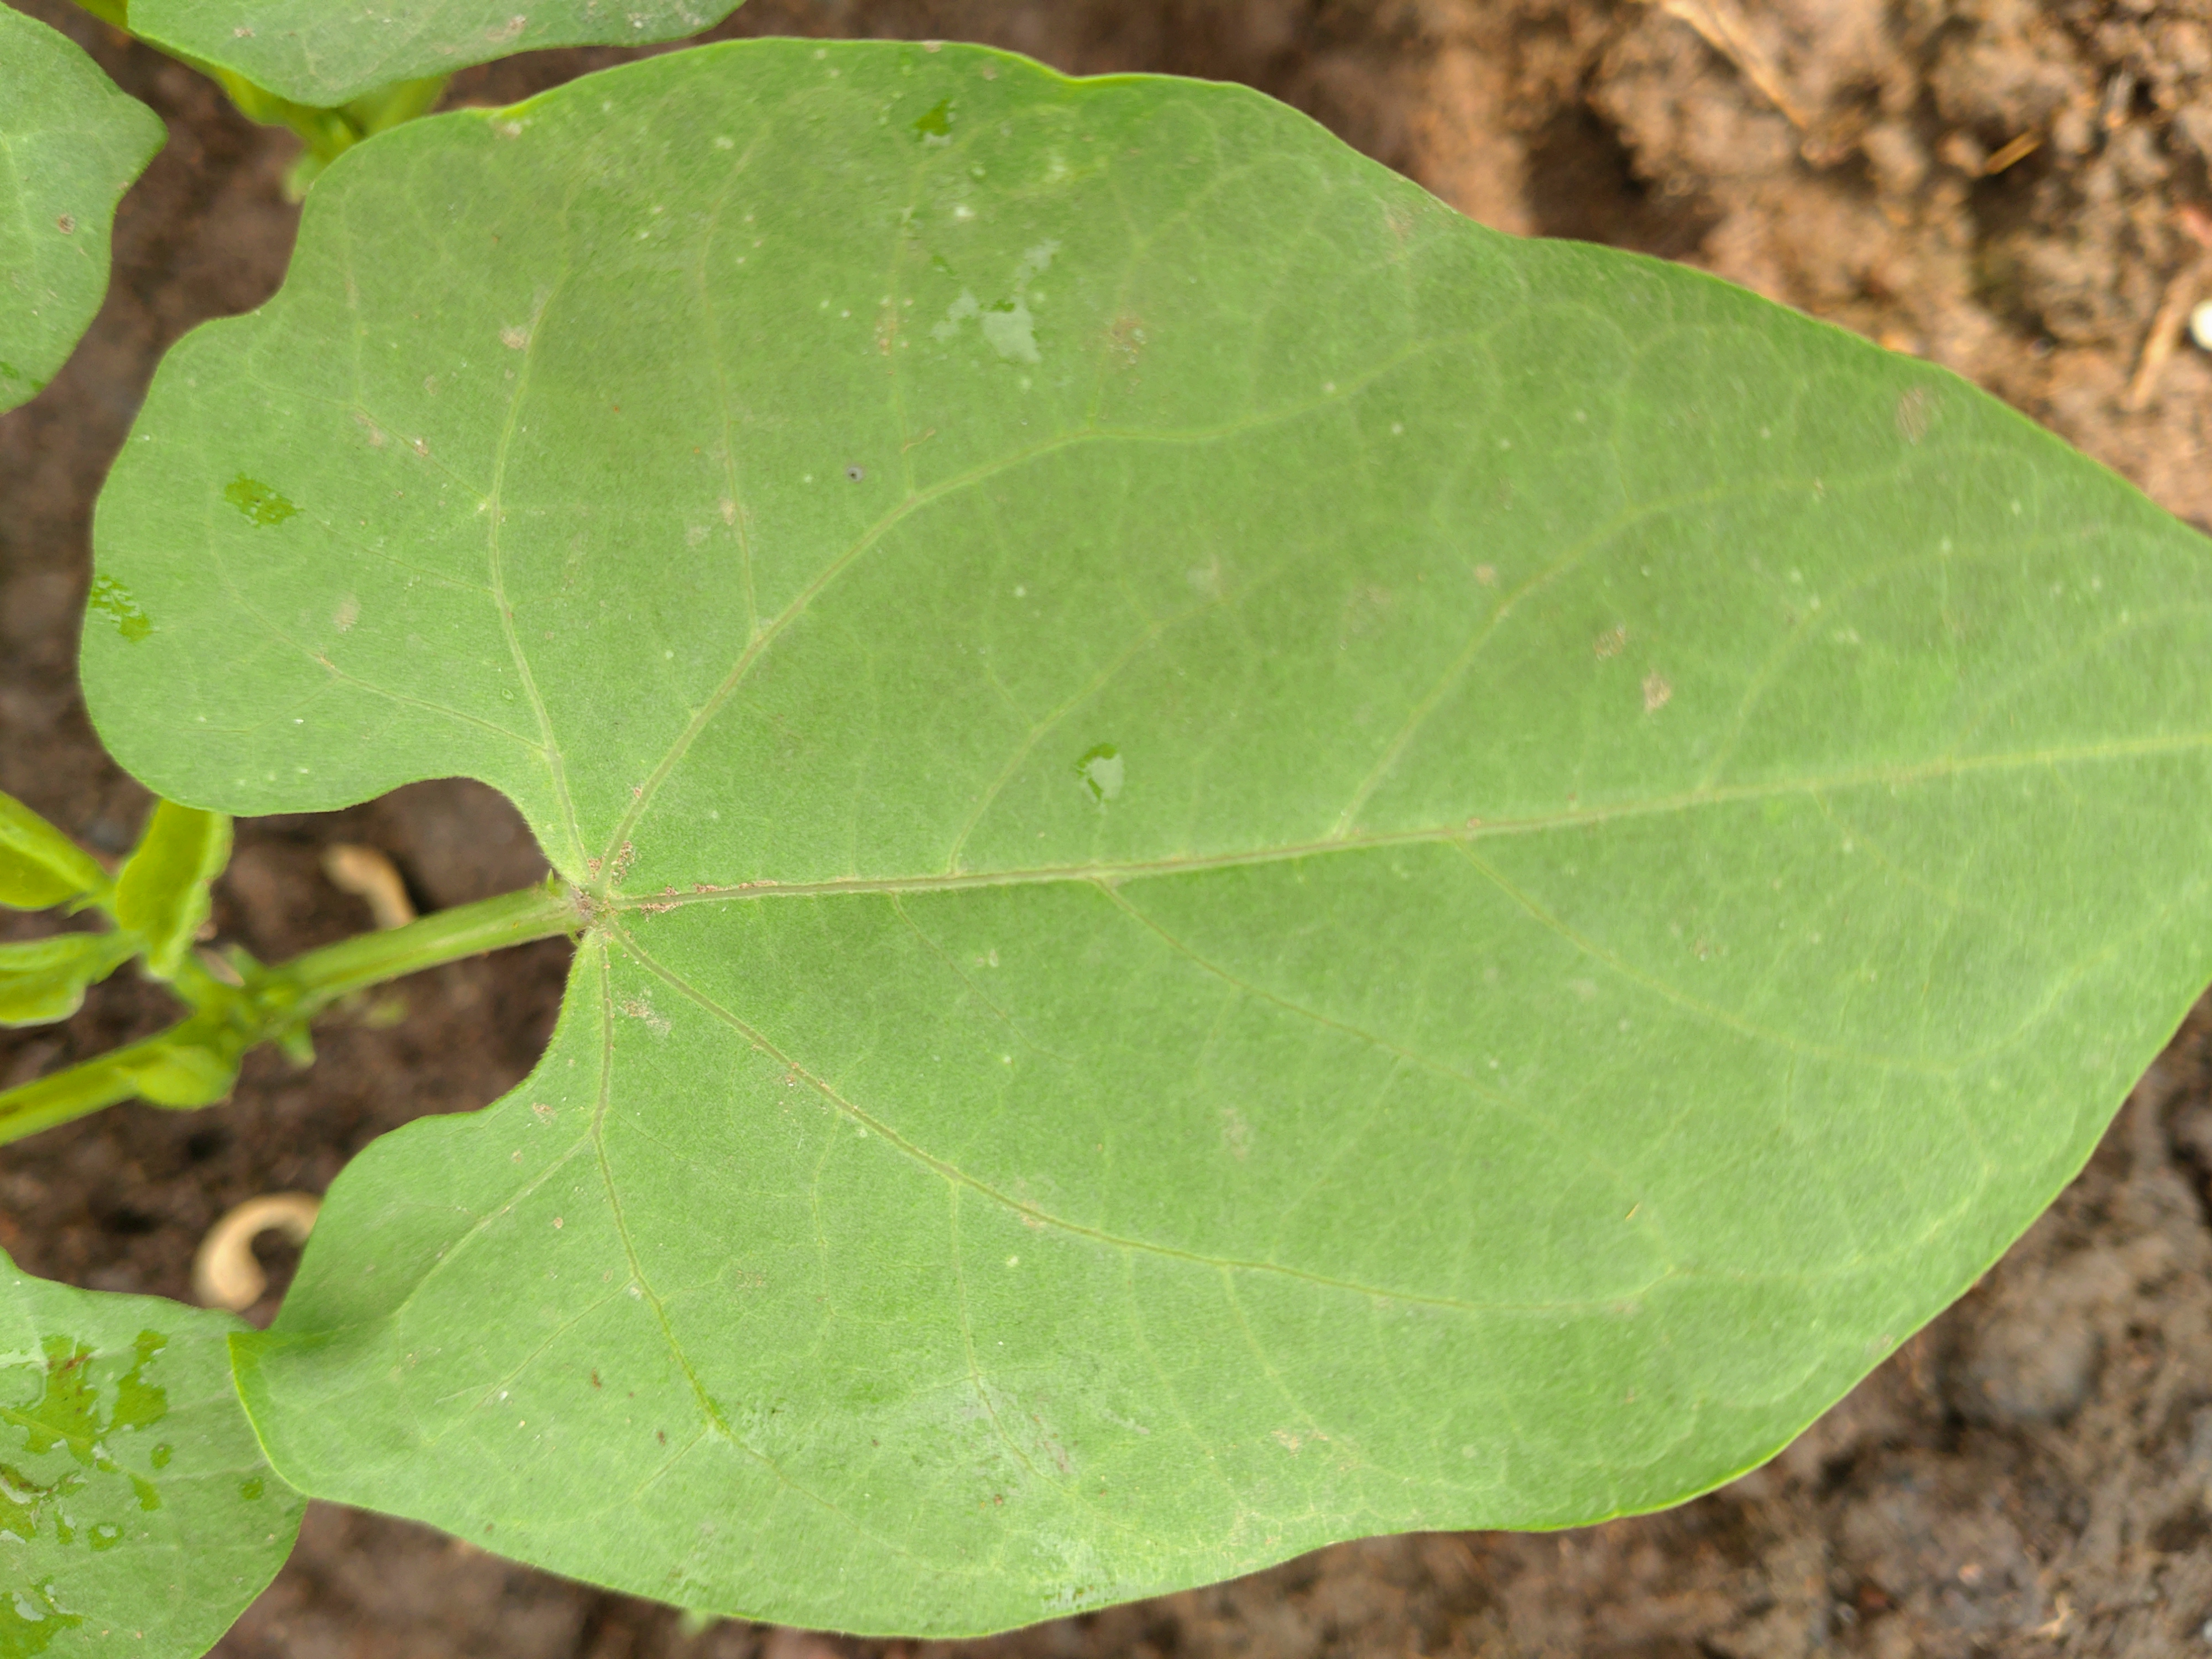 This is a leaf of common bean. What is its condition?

healthy
